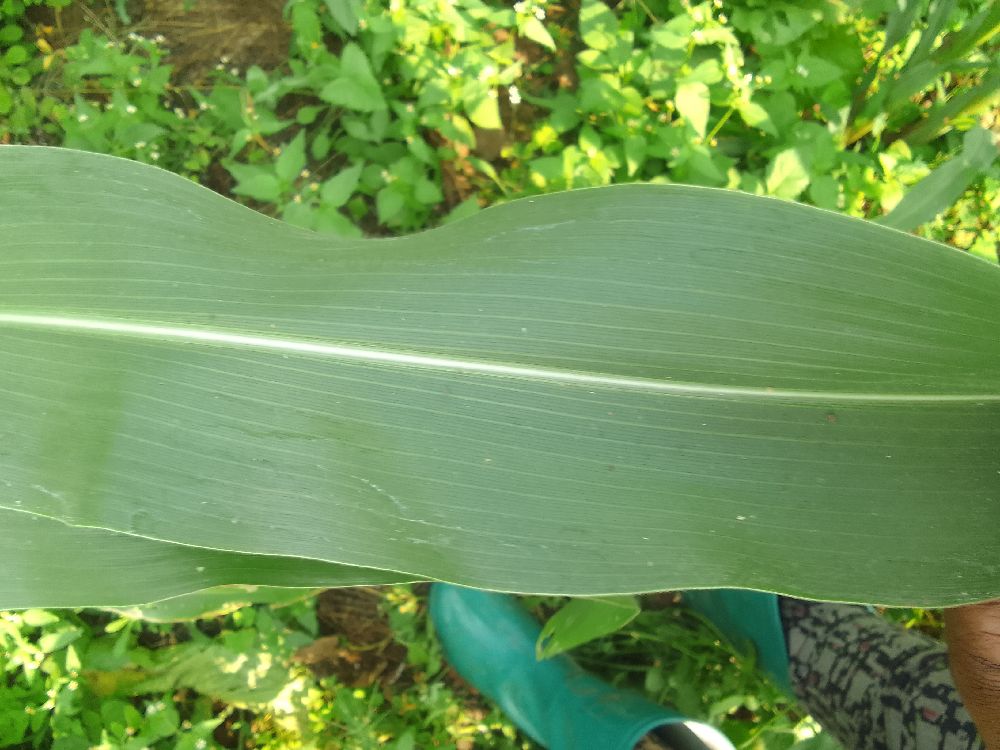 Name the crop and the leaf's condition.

maize, healthy
